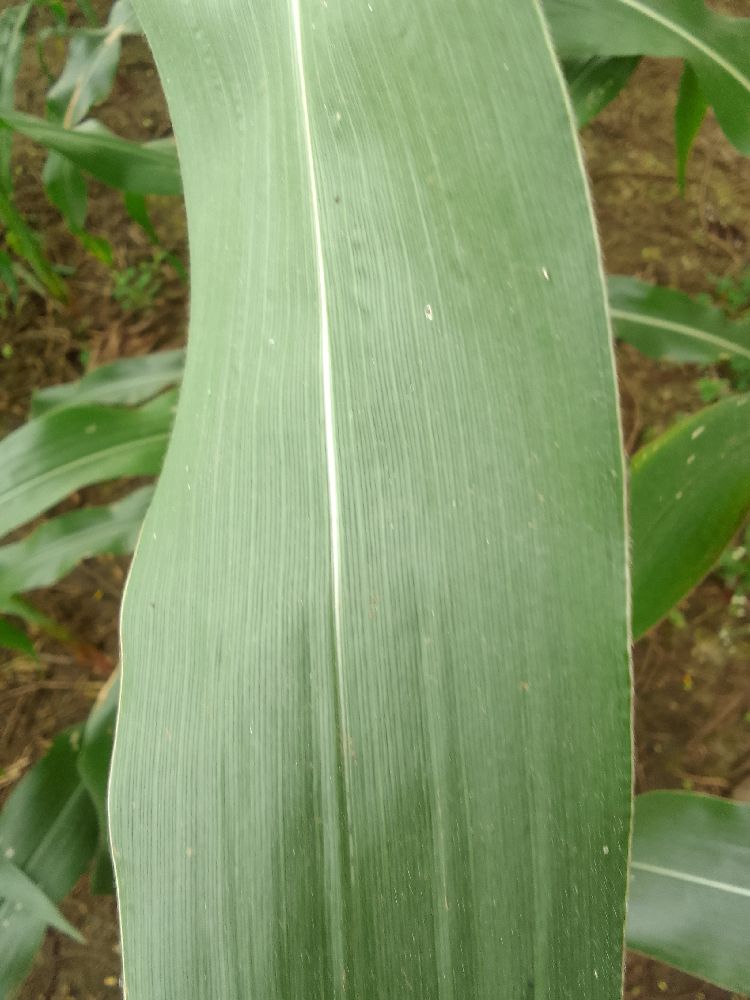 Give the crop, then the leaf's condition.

maize, healthy
